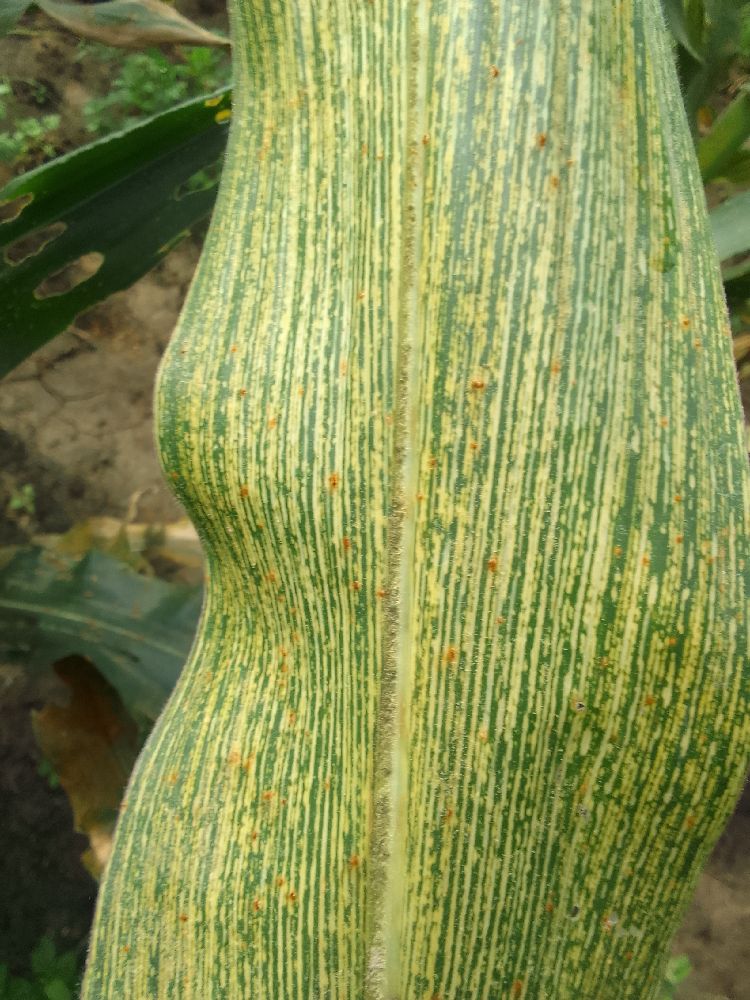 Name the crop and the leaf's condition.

maize, maize streak virus
